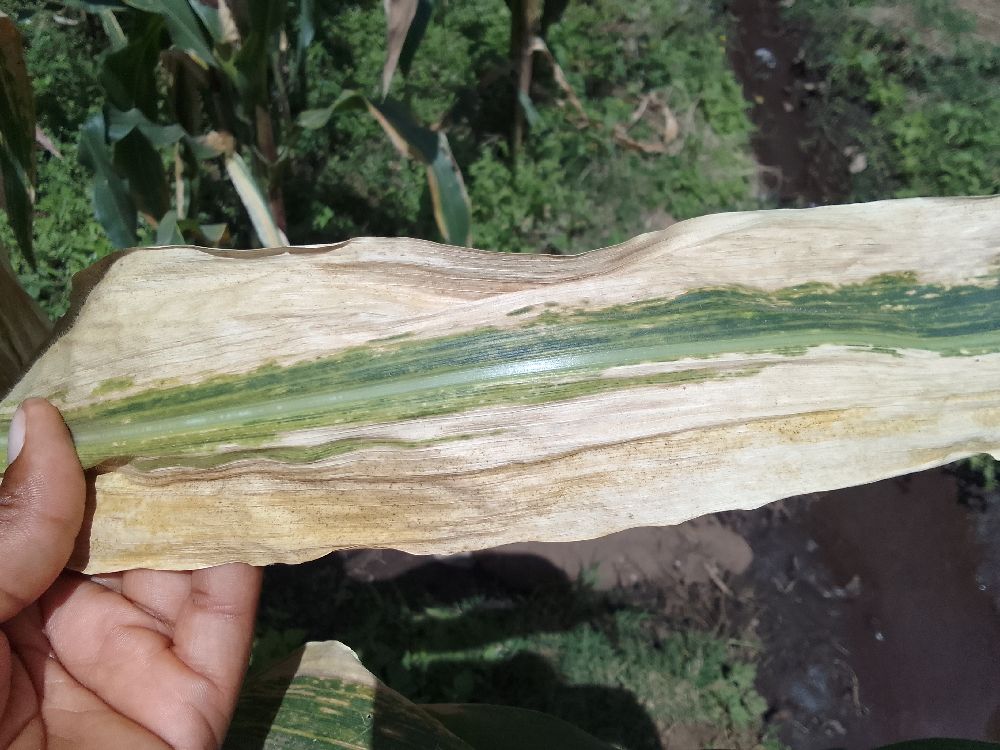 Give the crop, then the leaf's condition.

maize, maize lethal necrosis
